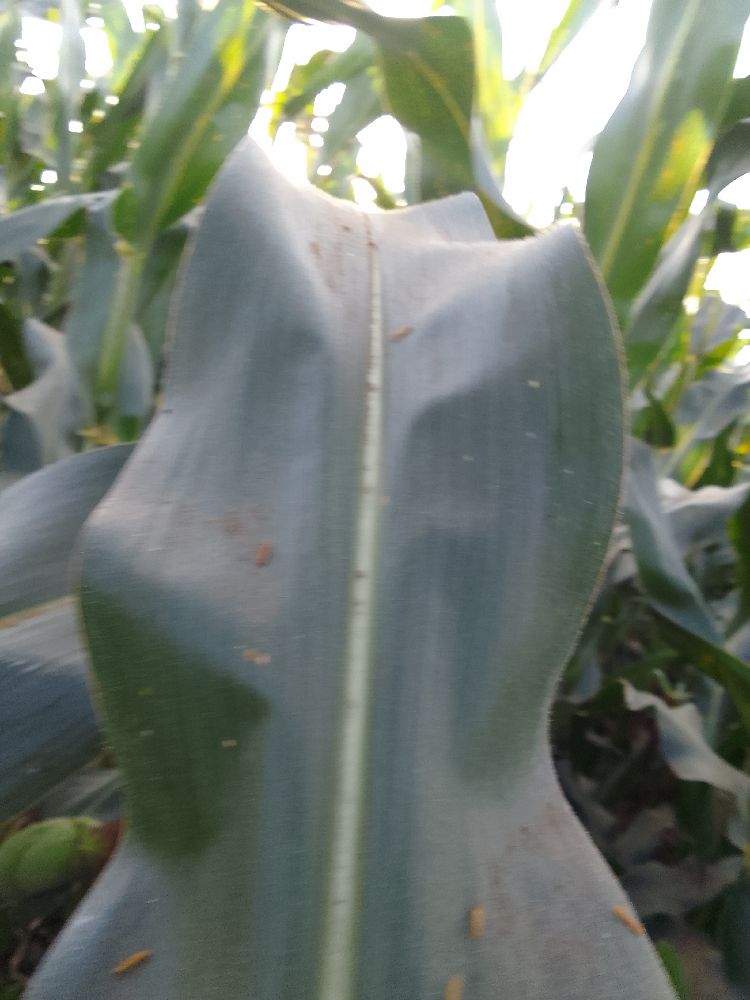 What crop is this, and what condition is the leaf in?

maize, healthy
